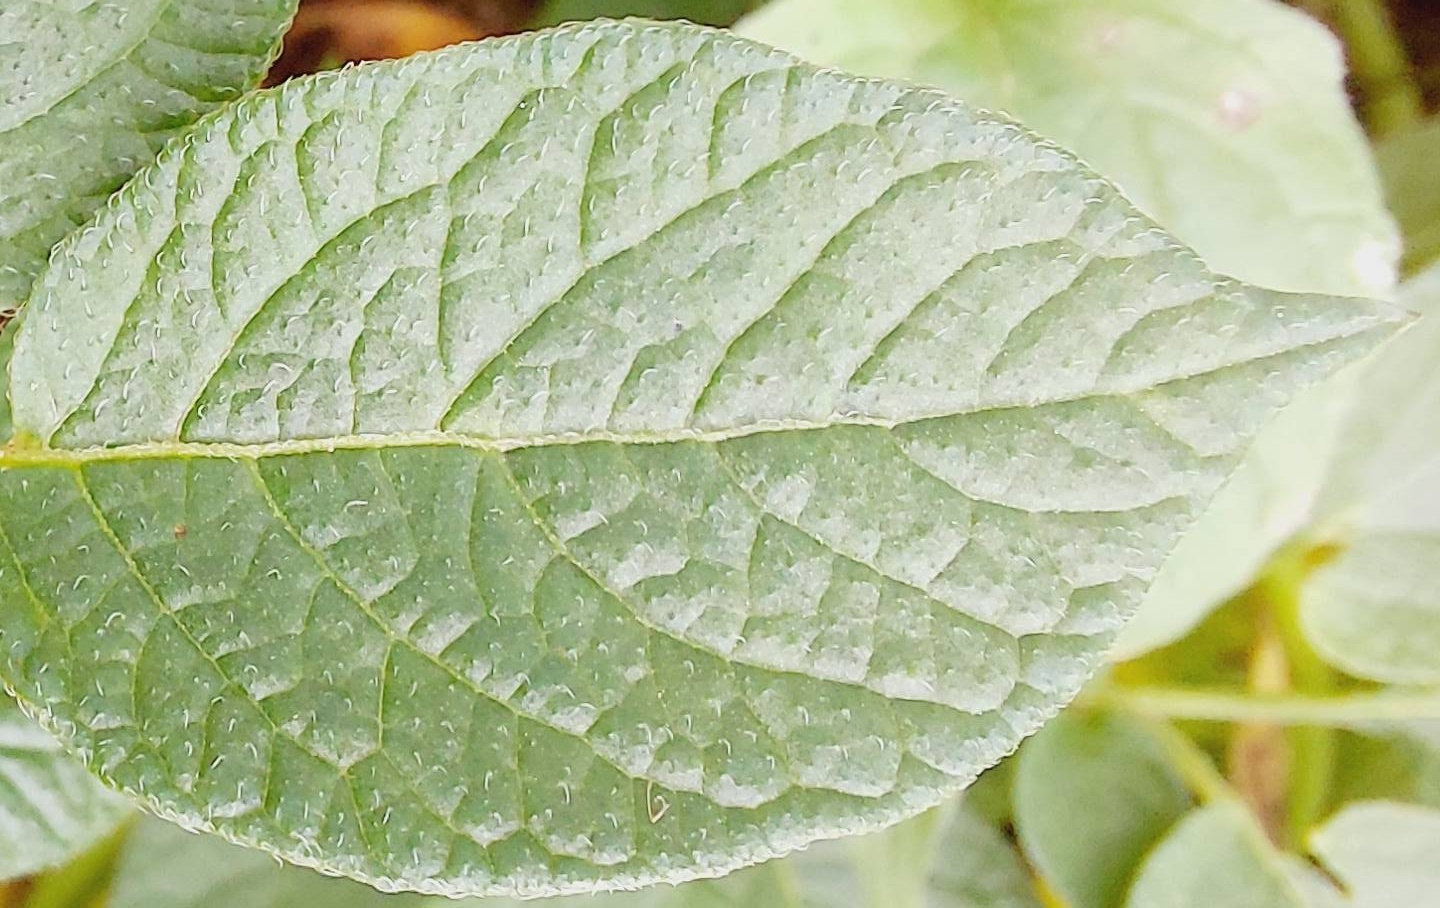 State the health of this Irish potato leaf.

healthy
